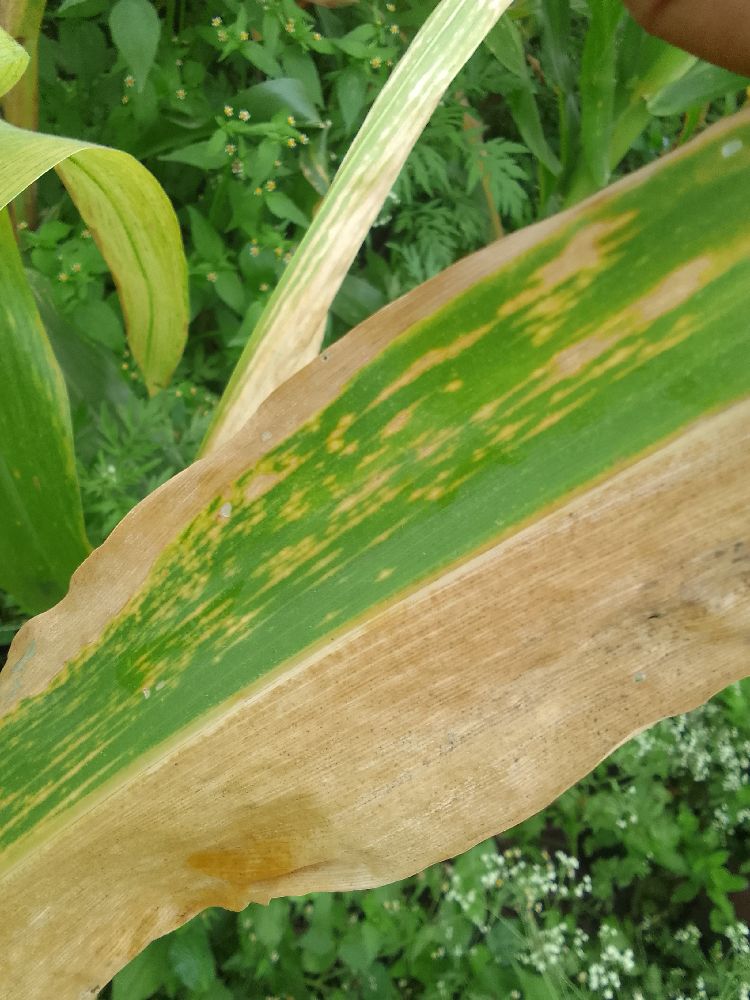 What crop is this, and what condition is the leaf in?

maize, maize lethal necrosis
